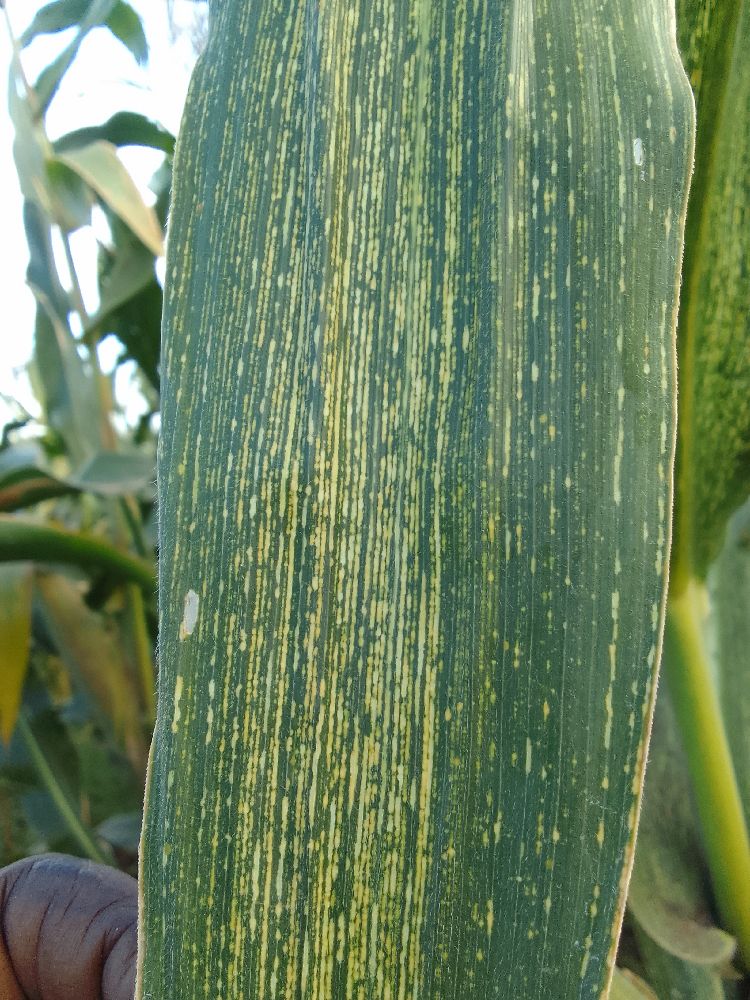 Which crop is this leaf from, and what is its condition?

maize, maize streak virus
